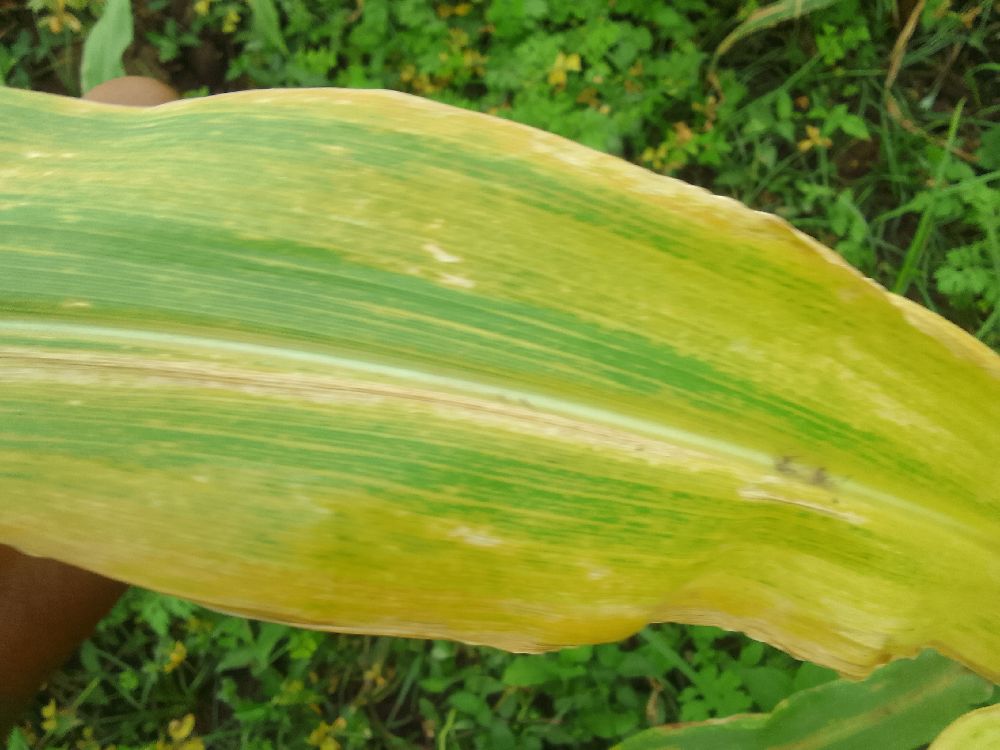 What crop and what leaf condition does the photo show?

maize, maize lethal necrosis
